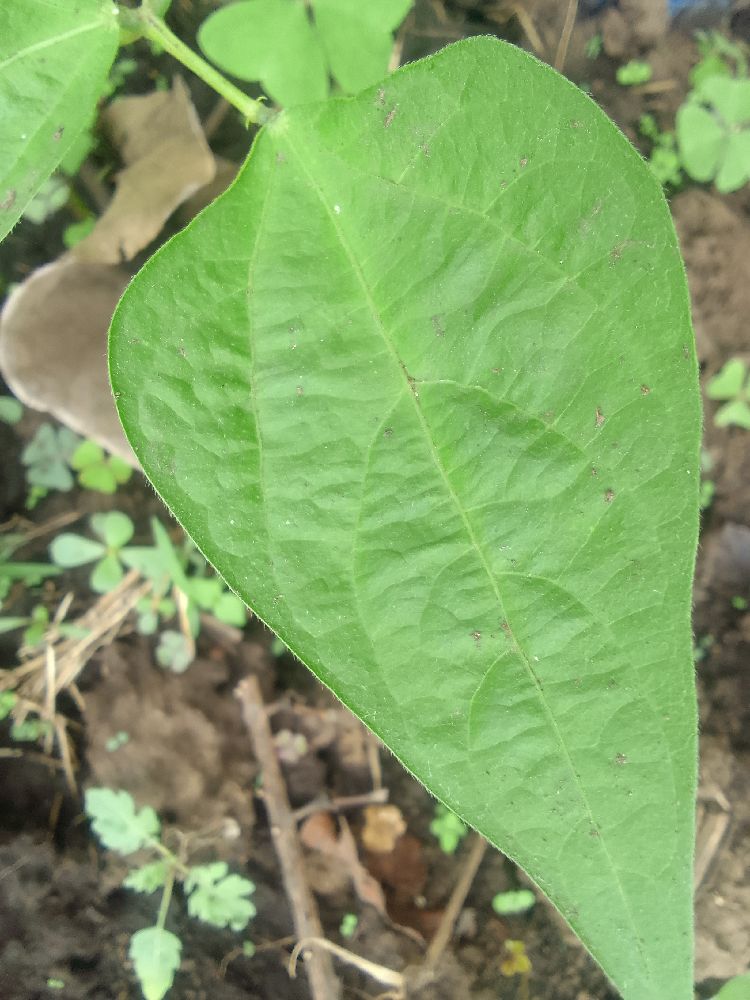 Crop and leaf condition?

common bean, healthy
